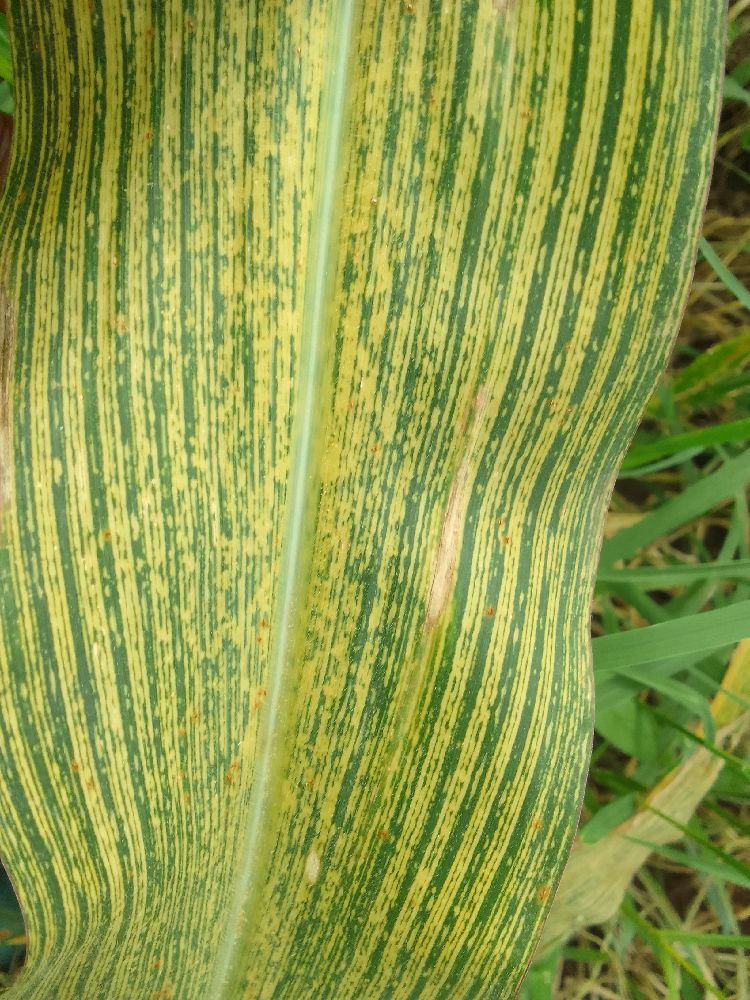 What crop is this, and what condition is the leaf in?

maize, maize streak virus
